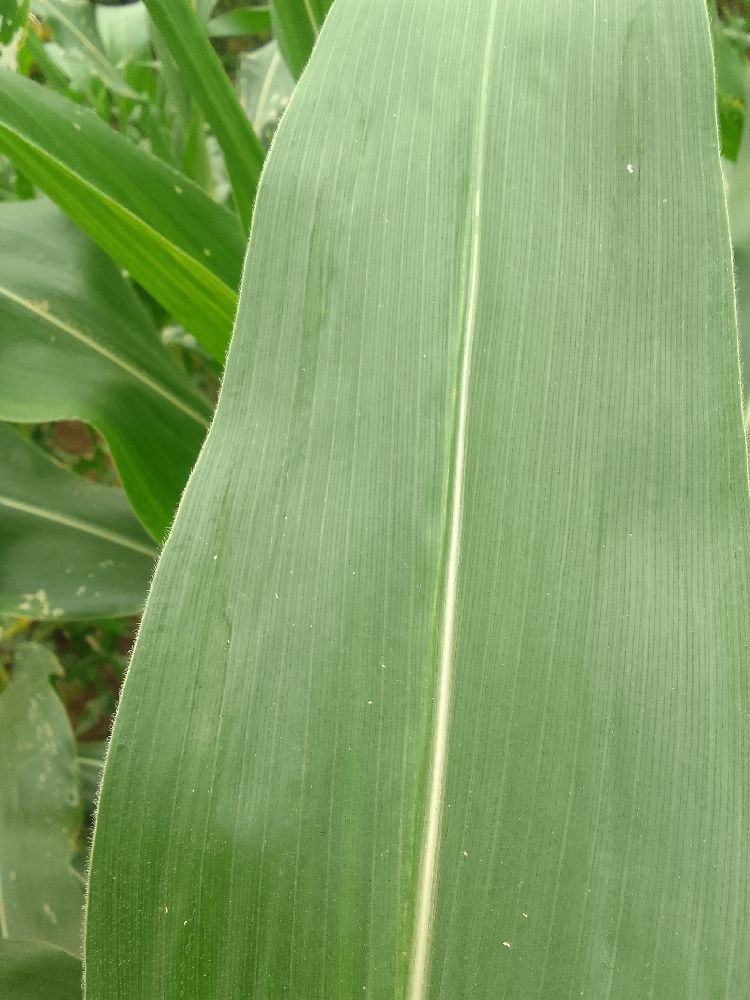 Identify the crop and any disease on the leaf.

maize, healthy
